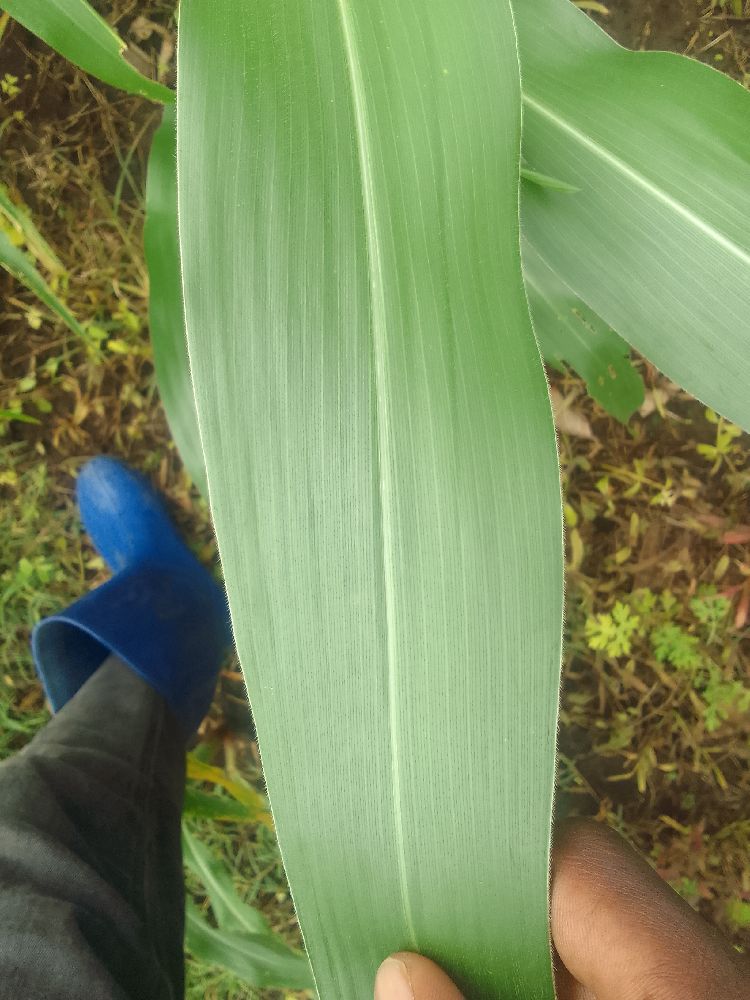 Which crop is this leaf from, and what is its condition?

maize, healthy
